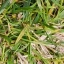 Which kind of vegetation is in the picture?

grass
